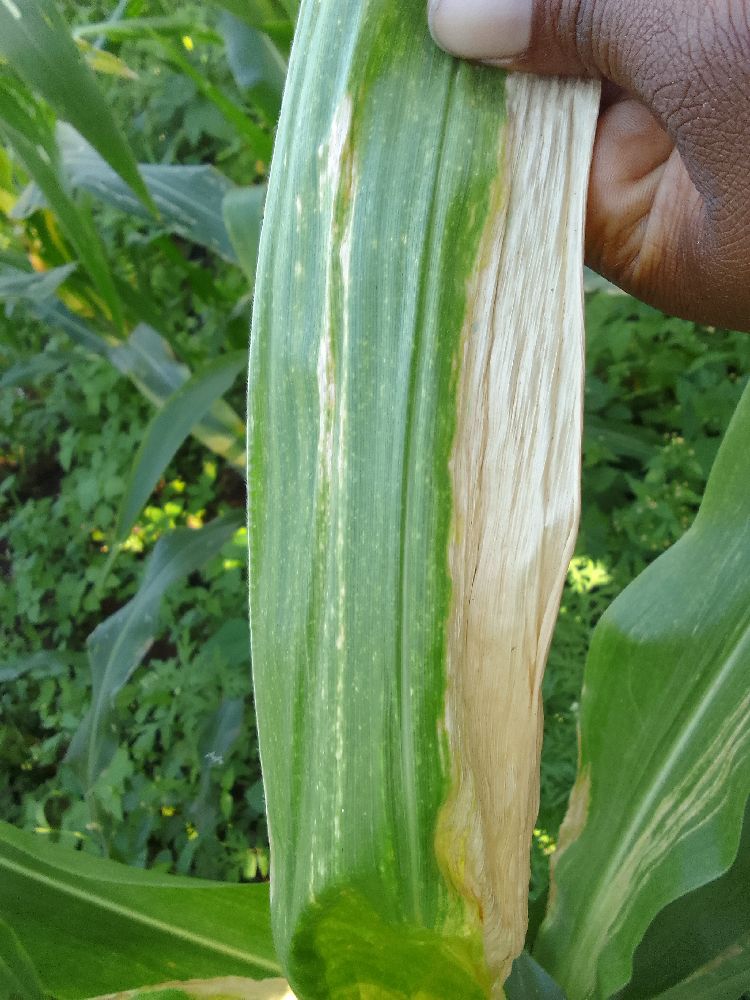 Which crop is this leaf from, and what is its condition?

maize, maize lethal necrosis
